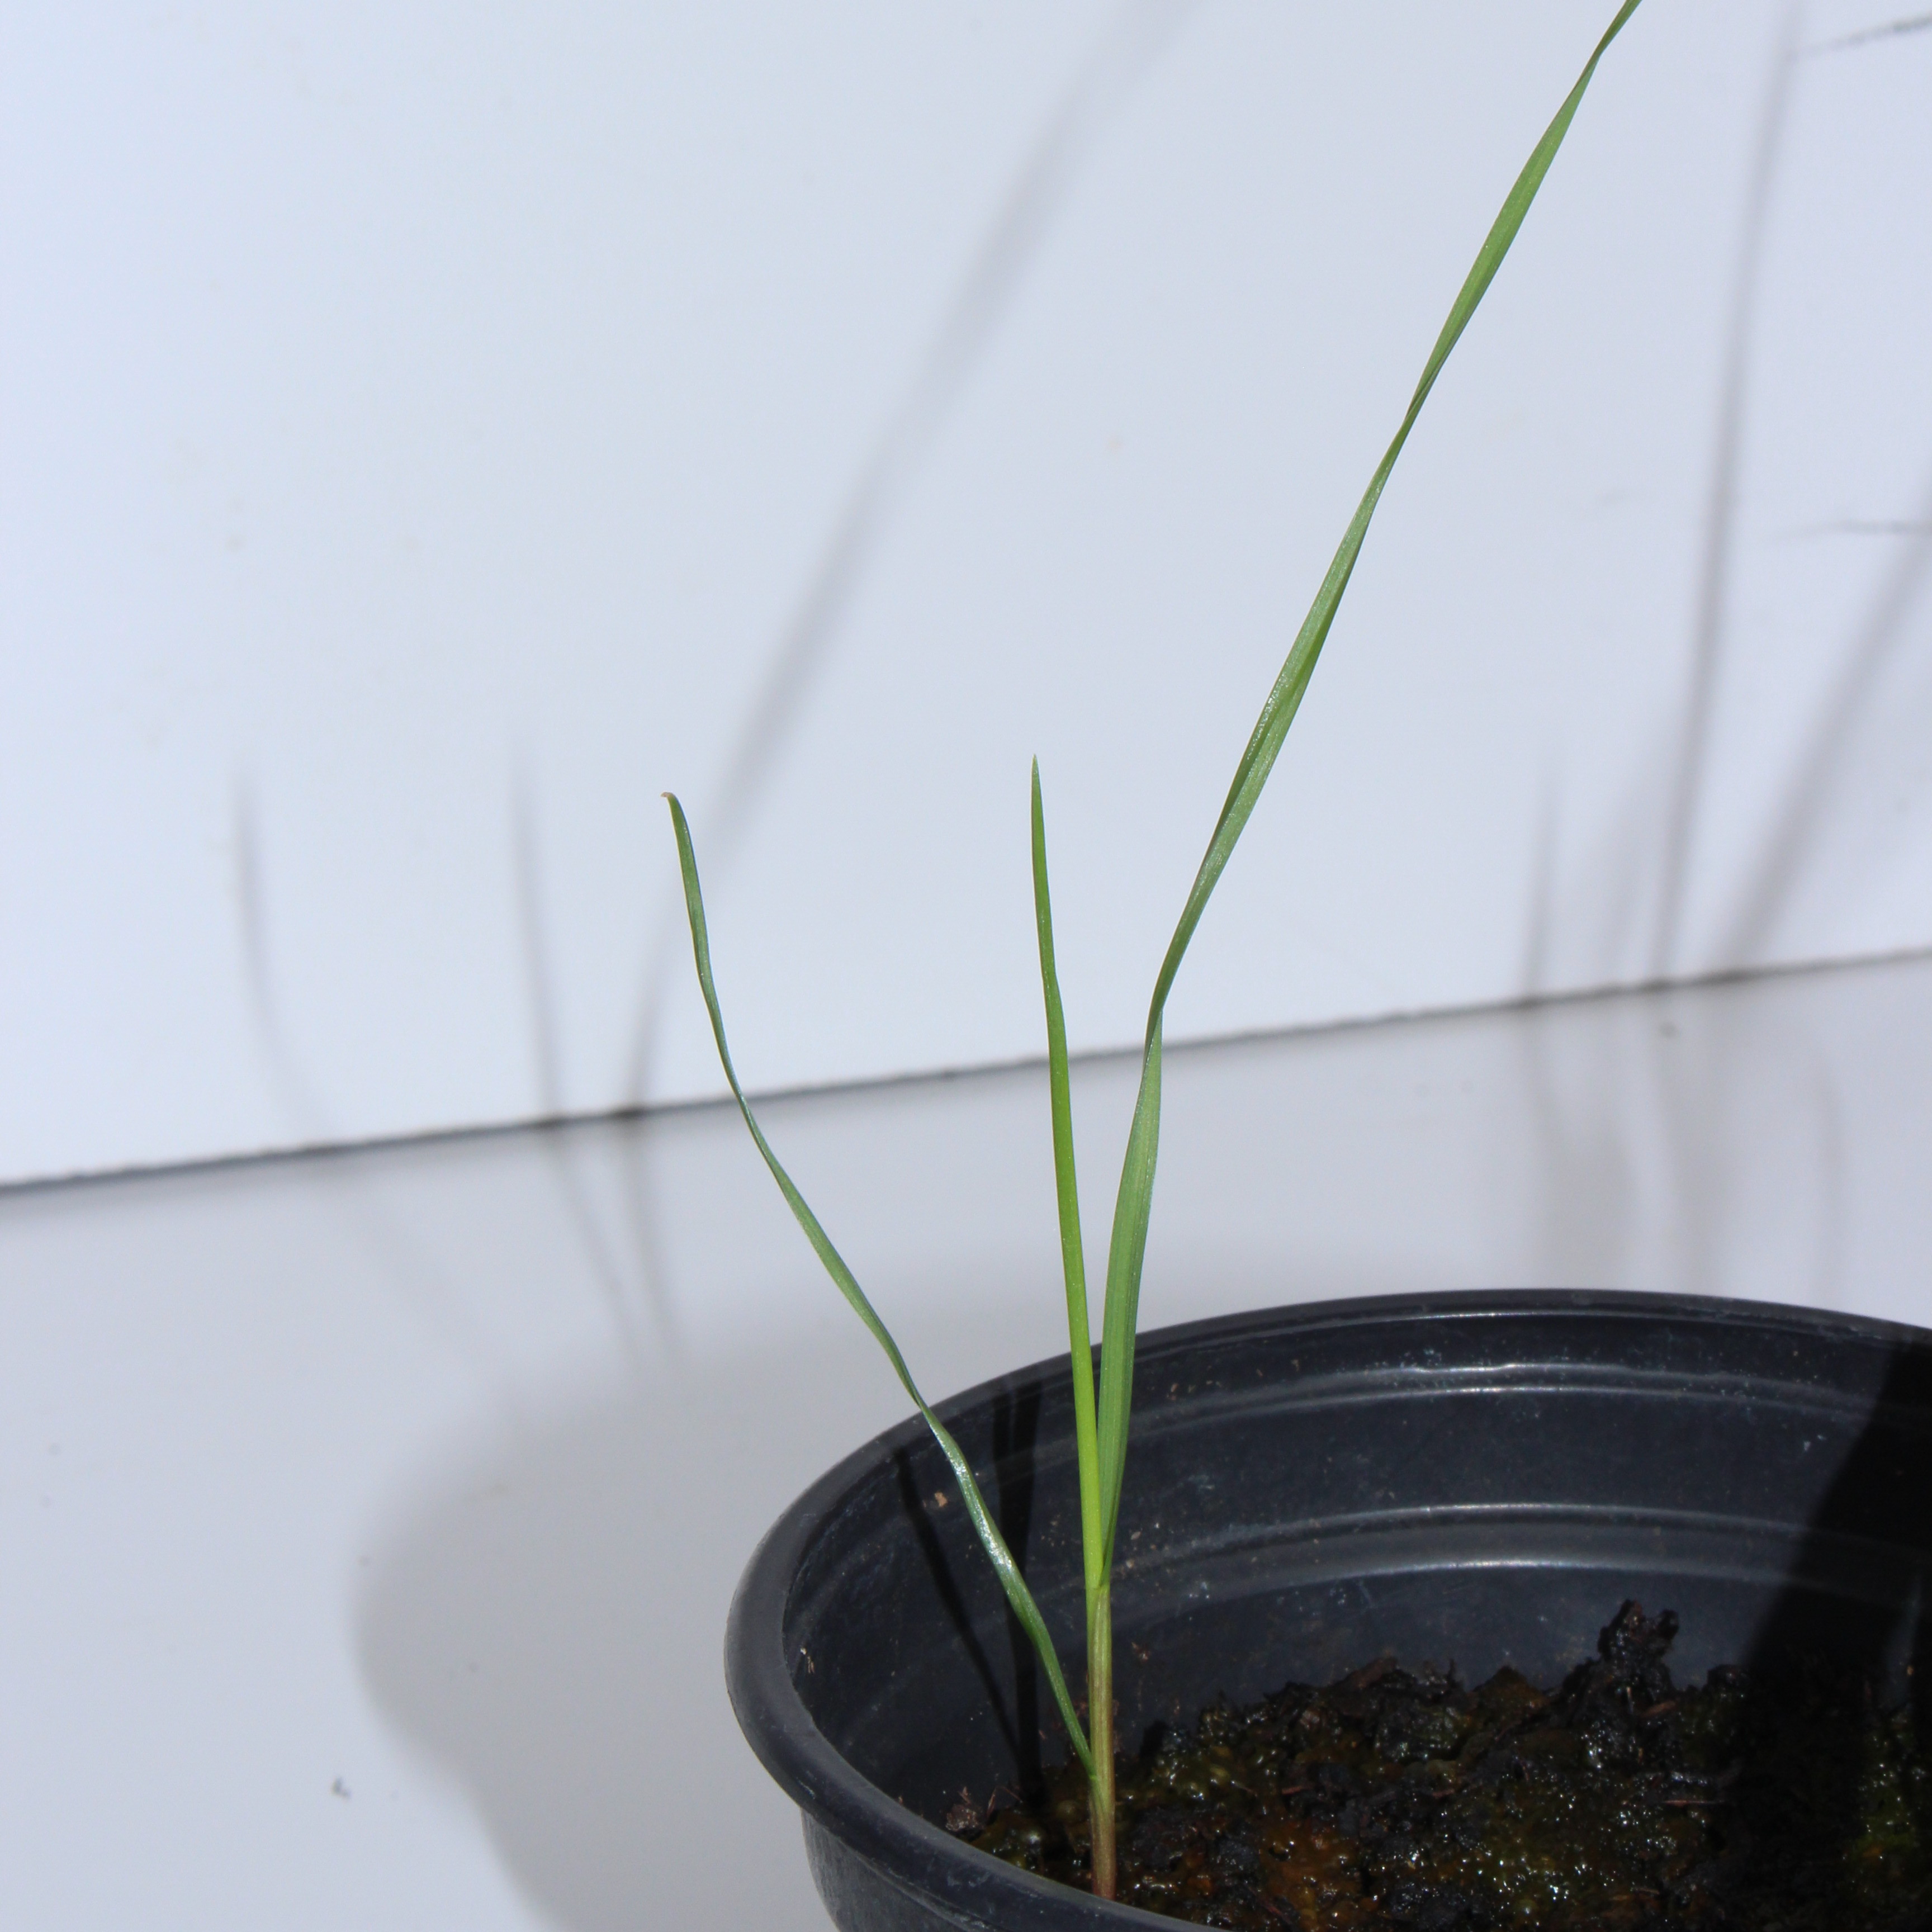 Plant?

Lolium multiflorum
